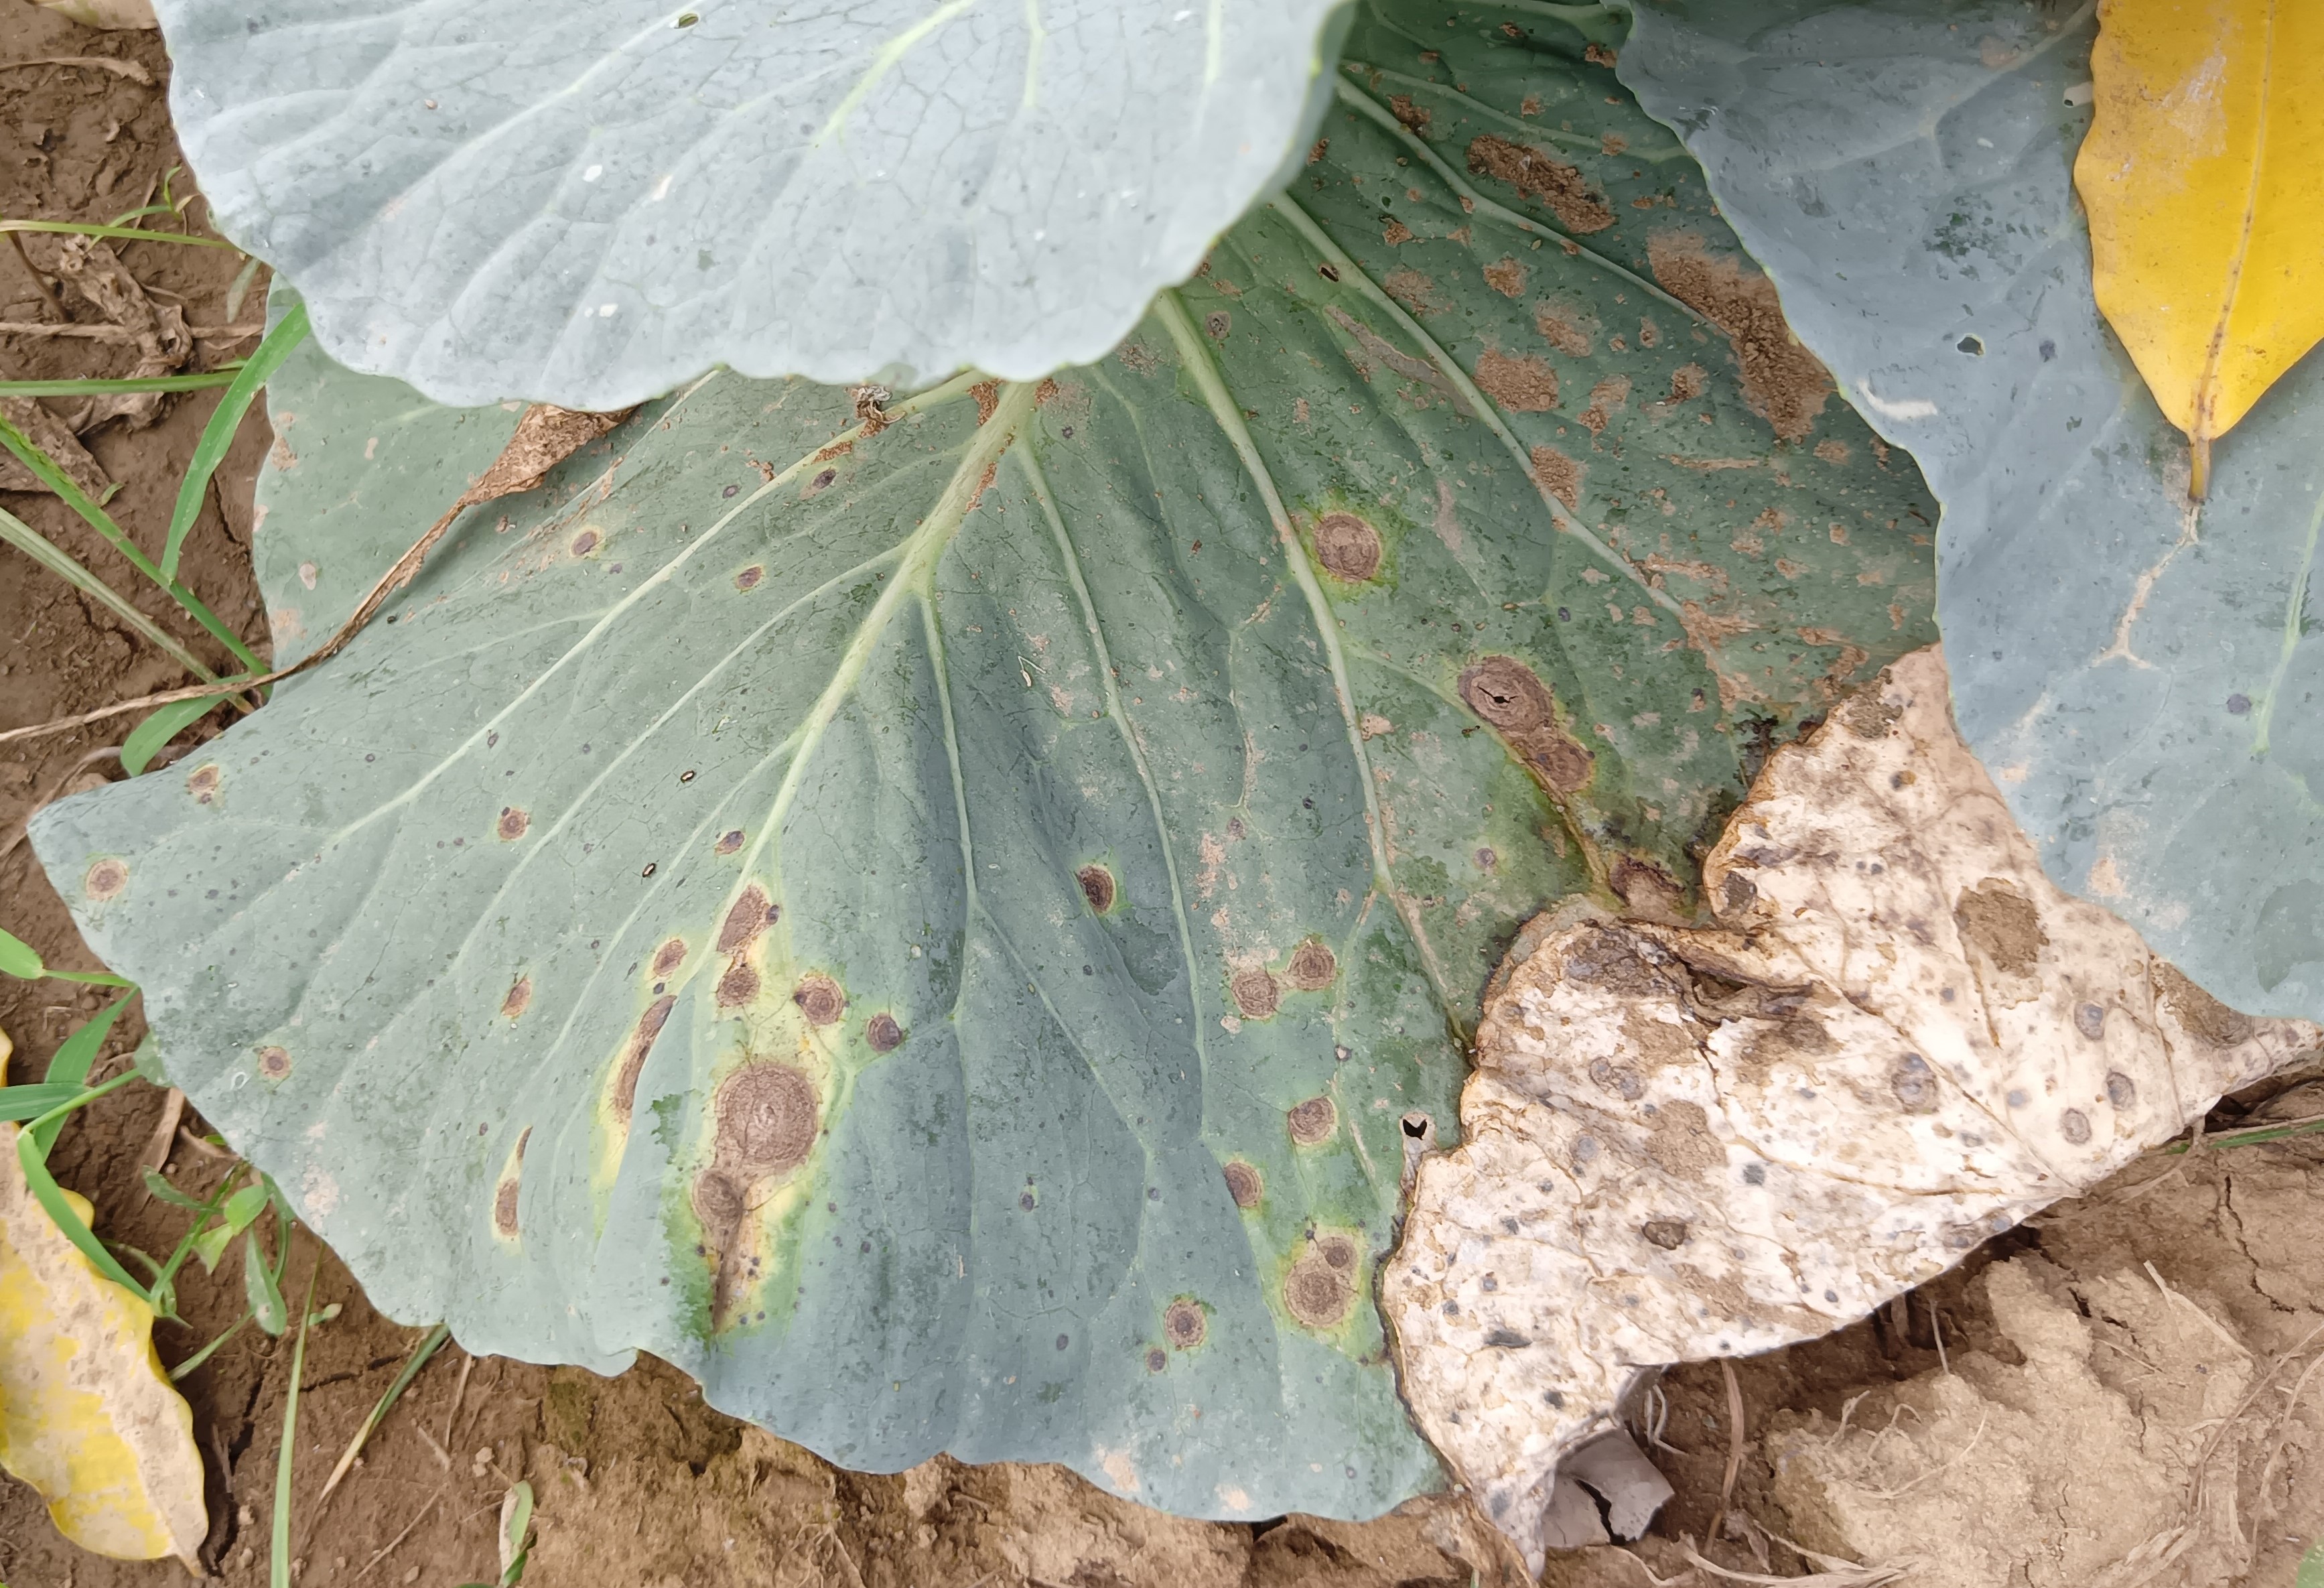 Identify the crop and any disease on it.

cabbage, alternaria
